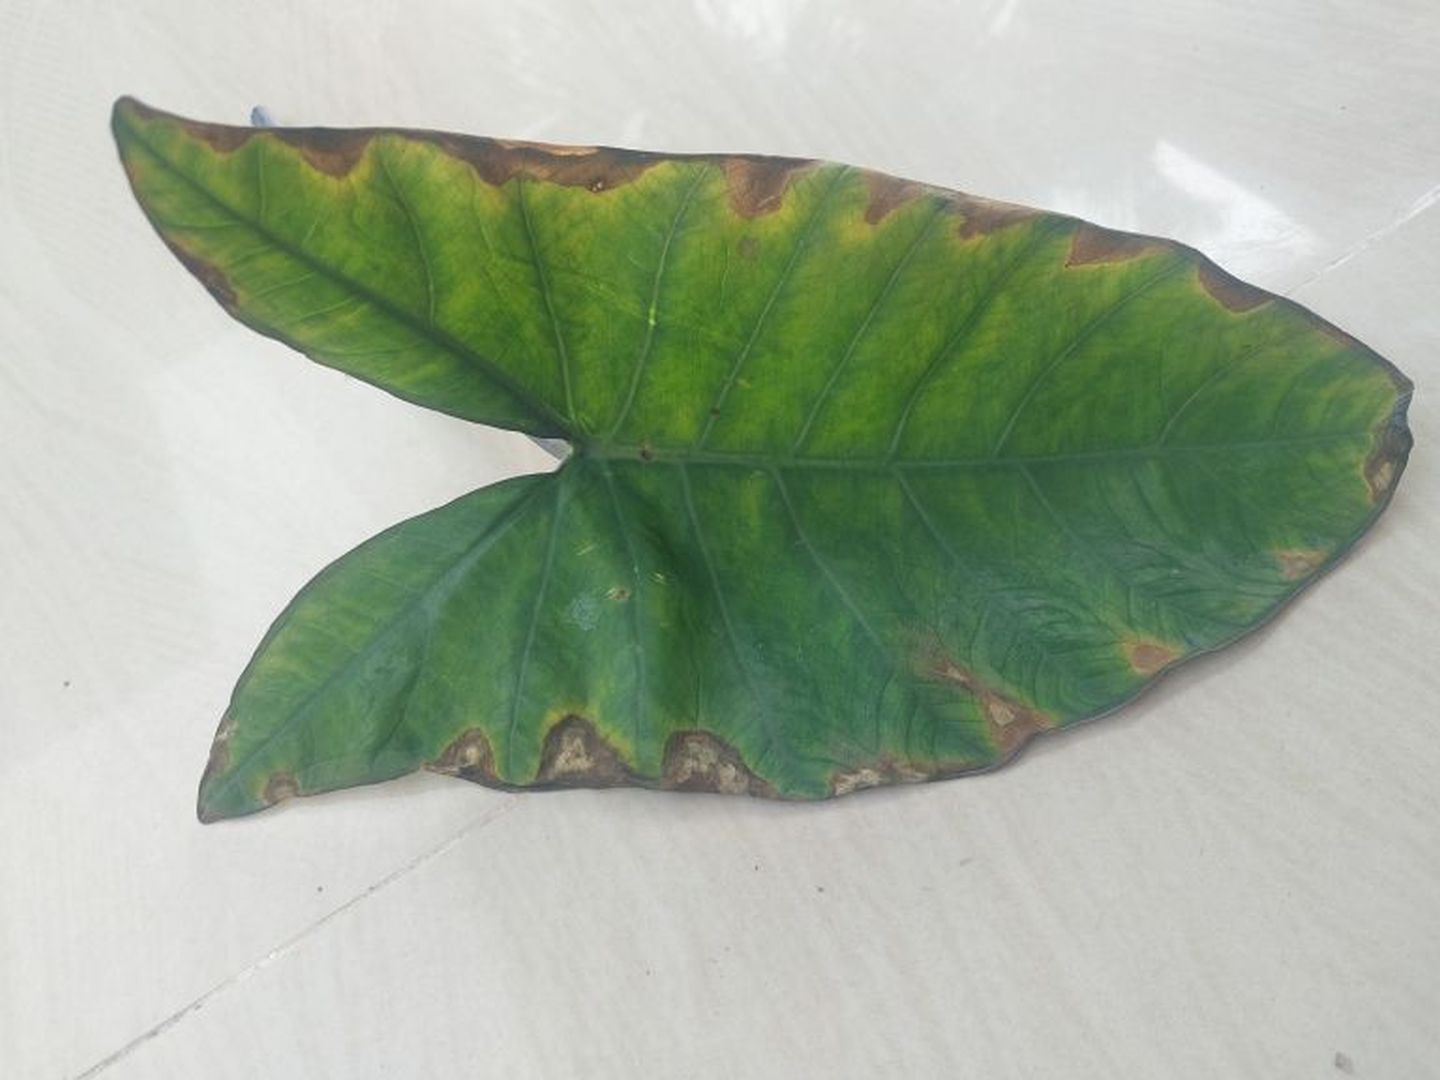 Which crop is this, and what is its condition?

taro, leaf blight
